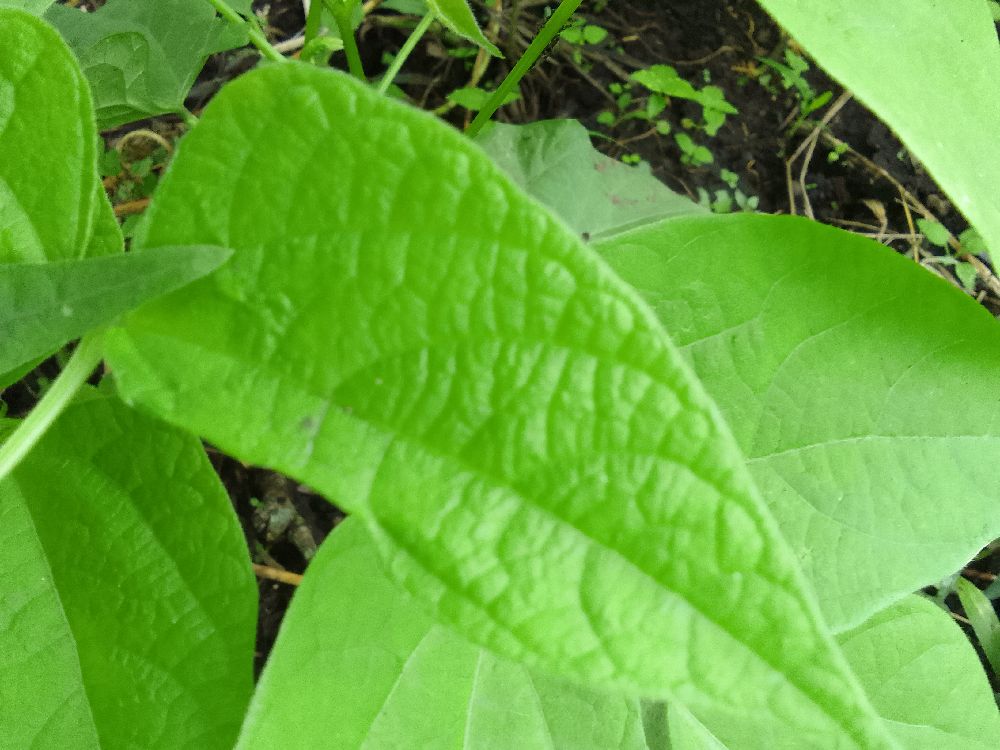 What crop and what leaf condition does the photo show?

common bean, healthy
